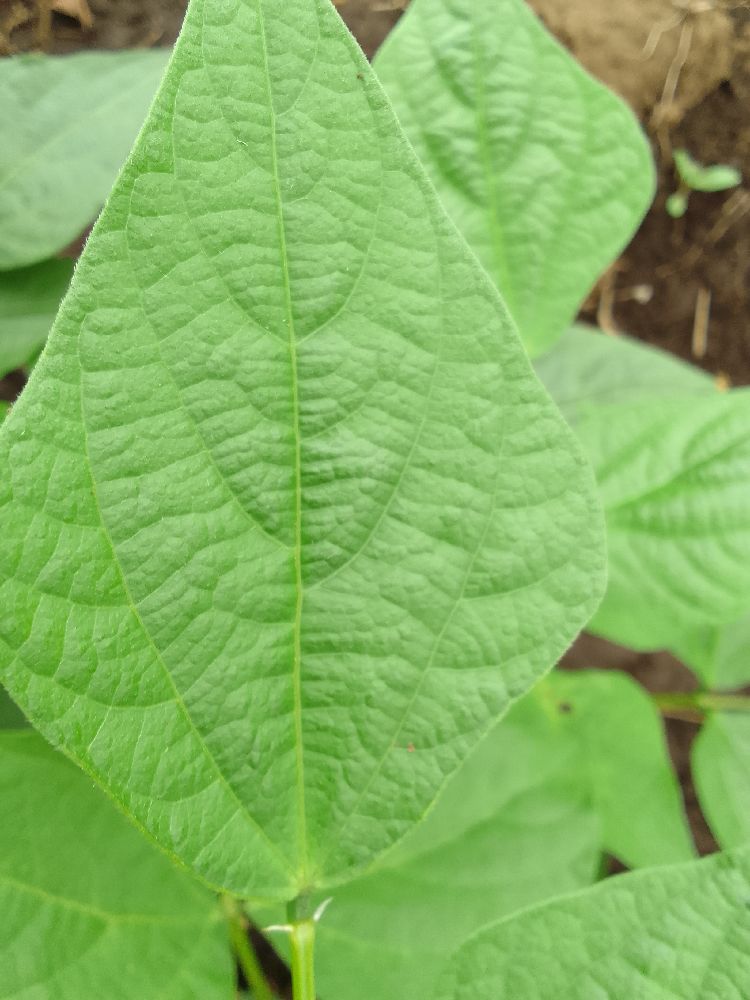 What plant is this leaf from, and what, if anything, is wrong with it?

common bean, healthy
